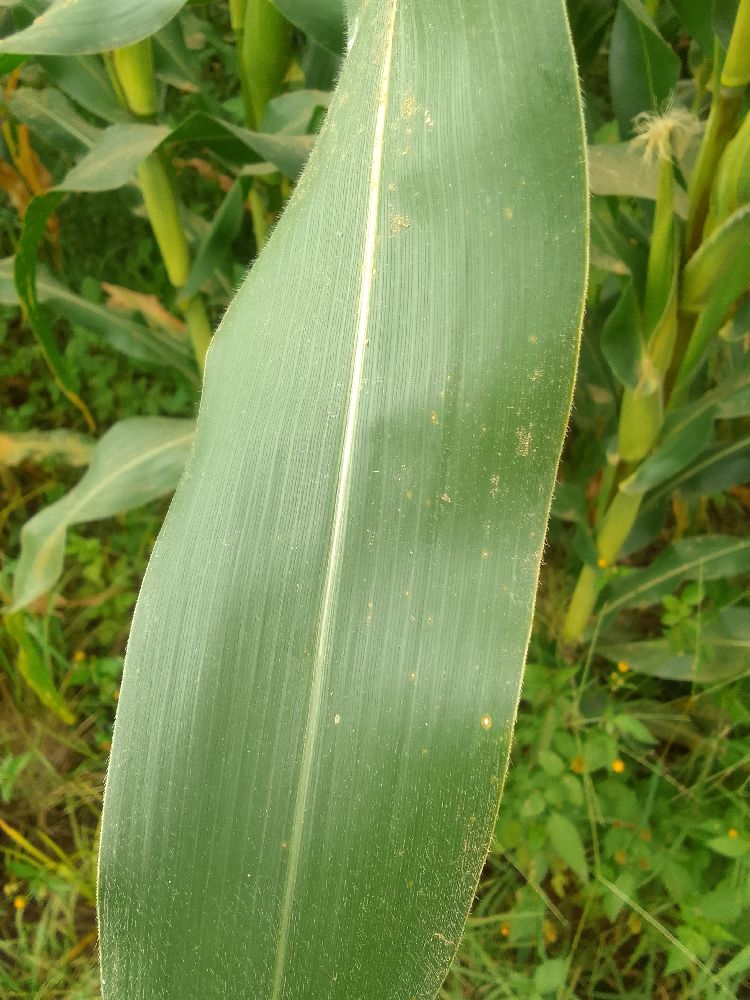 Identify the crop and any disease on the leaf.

maize, healthy
